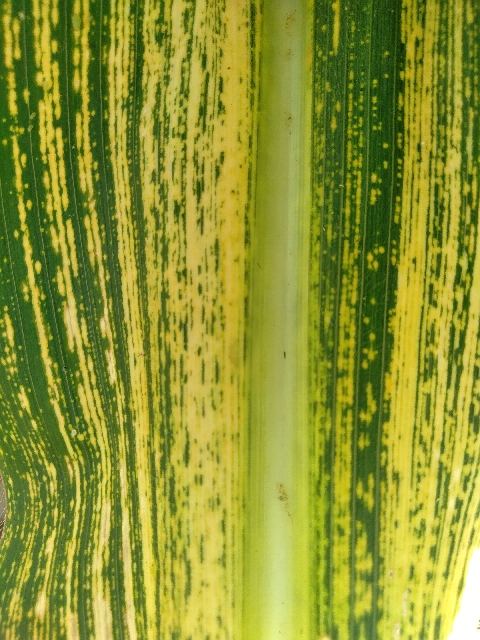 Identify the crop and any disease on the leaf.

maize, maize streak virus
